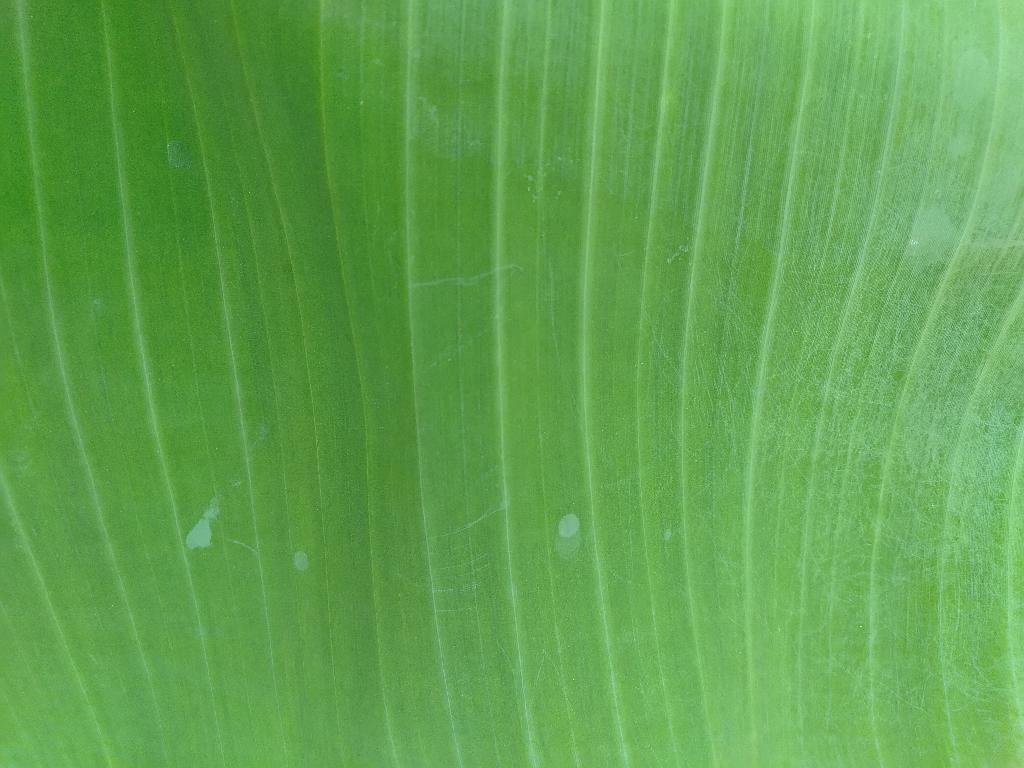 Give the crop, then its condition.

banana, healthy
